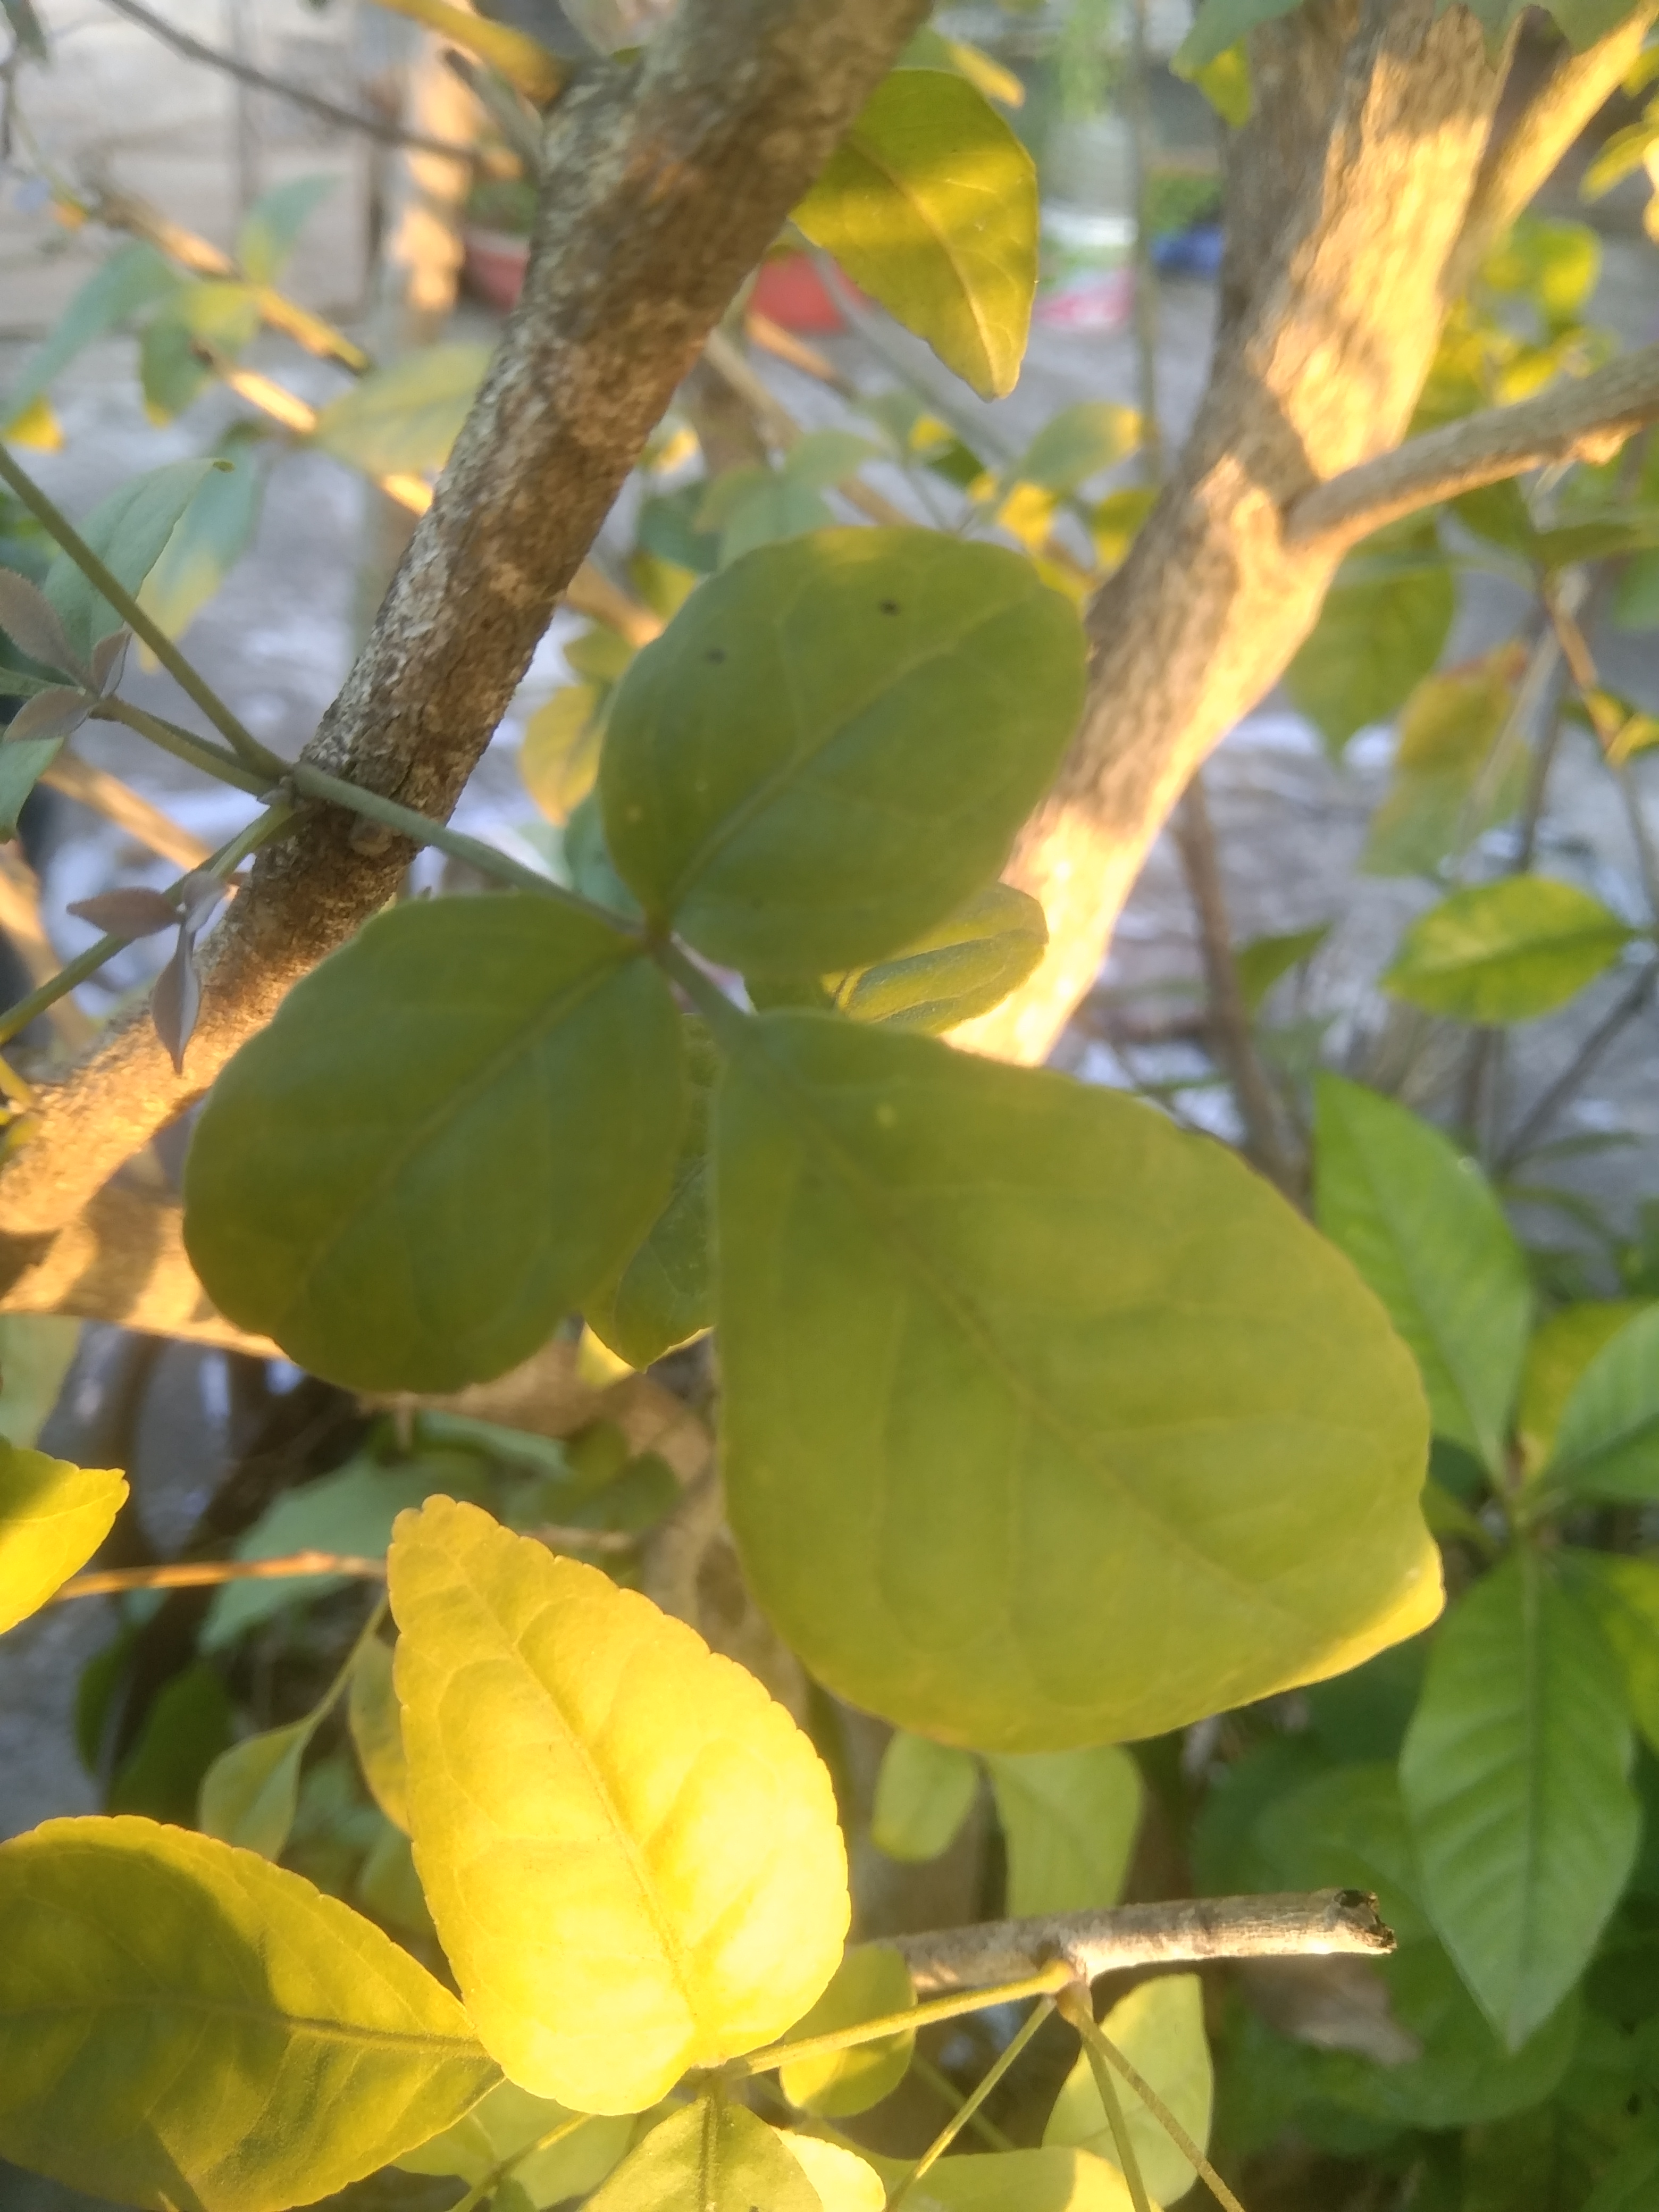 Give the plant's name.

wood apple
